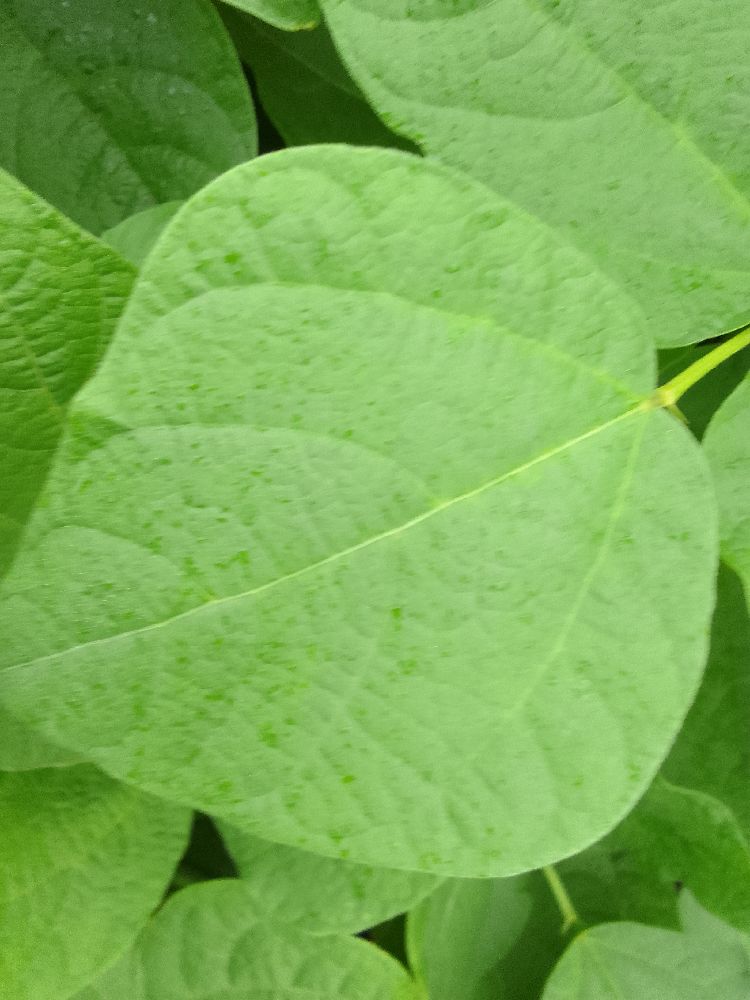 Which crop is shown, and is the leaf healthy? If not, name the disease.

common bean, healthy
